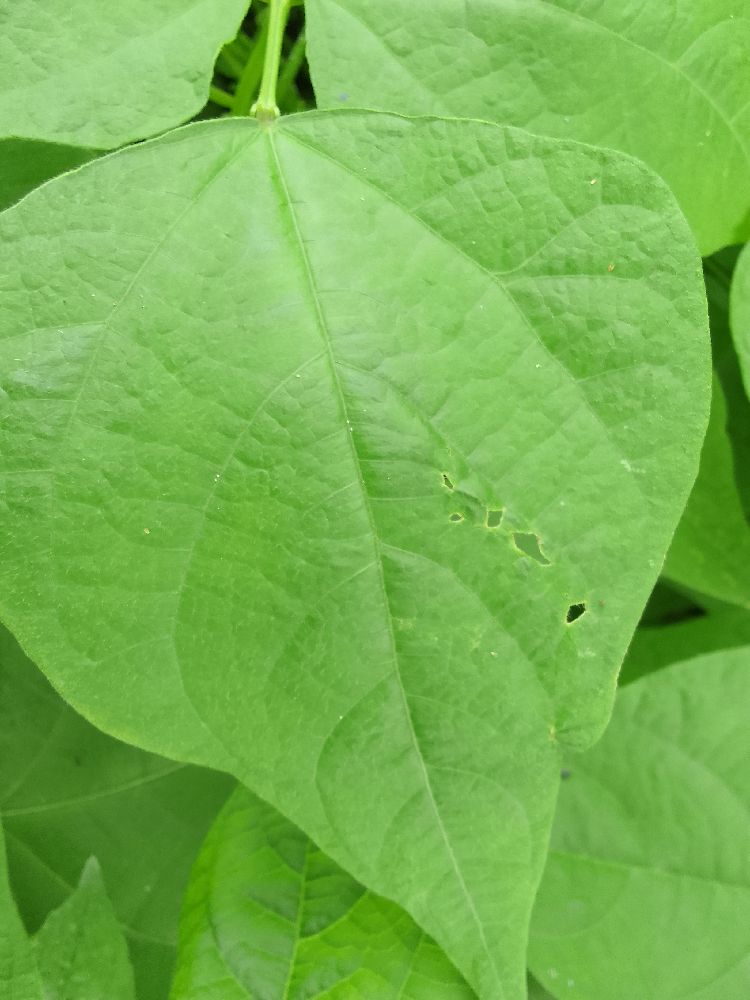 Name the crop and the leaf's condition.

common bean, healthy
